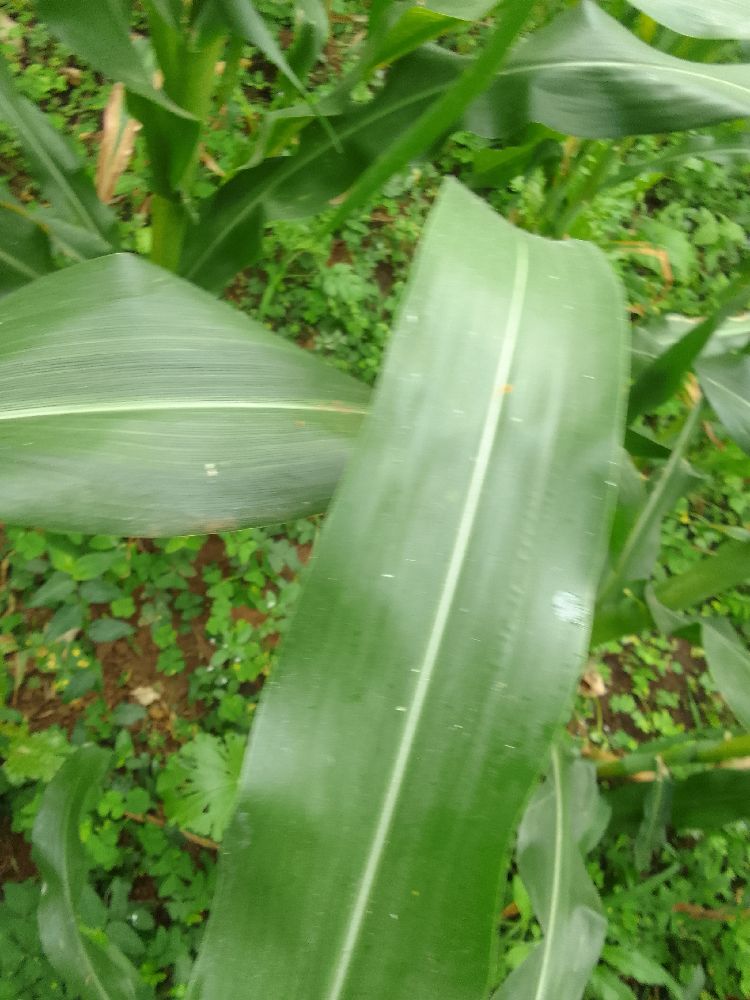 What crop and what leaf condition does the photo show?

maize, healthy
